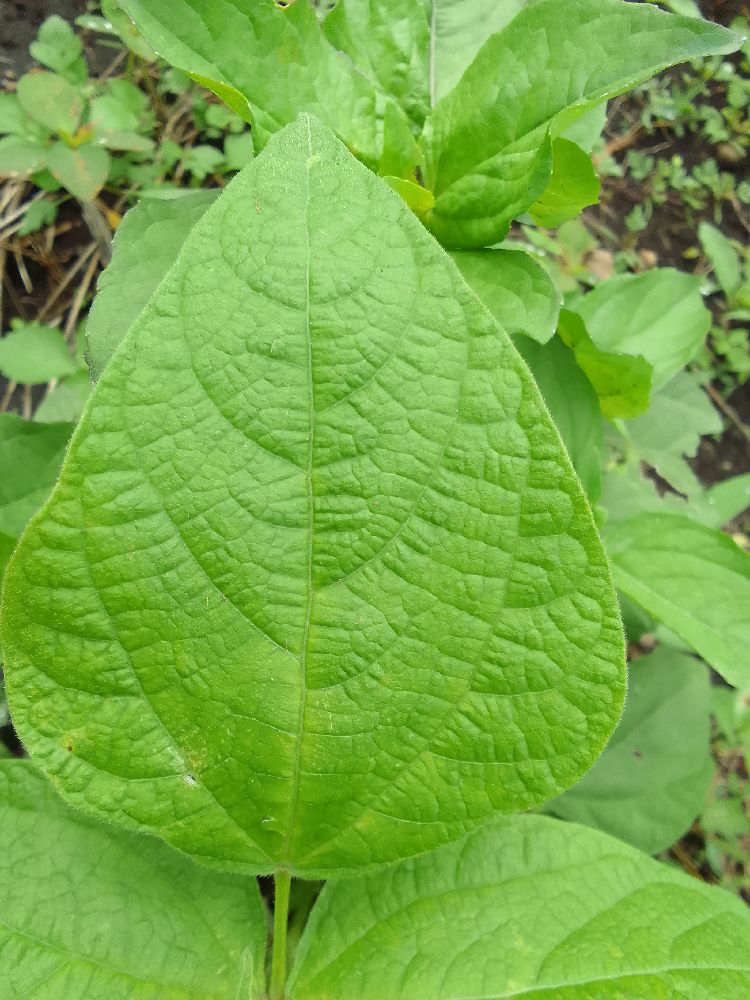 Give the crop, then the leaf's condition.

common bean, healthy
